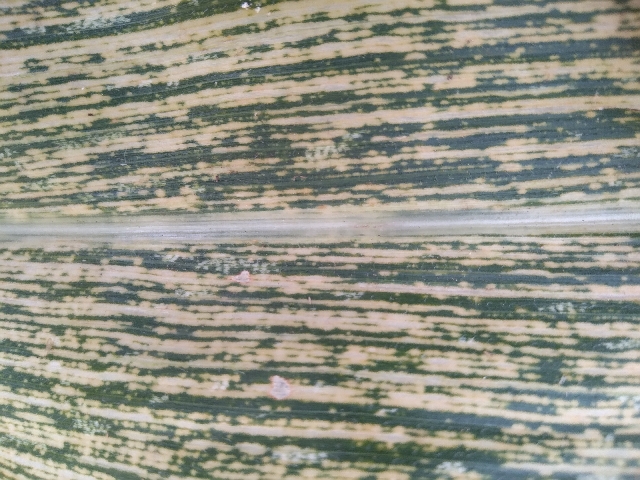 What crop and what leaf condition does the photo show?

maize, maize streak virus
